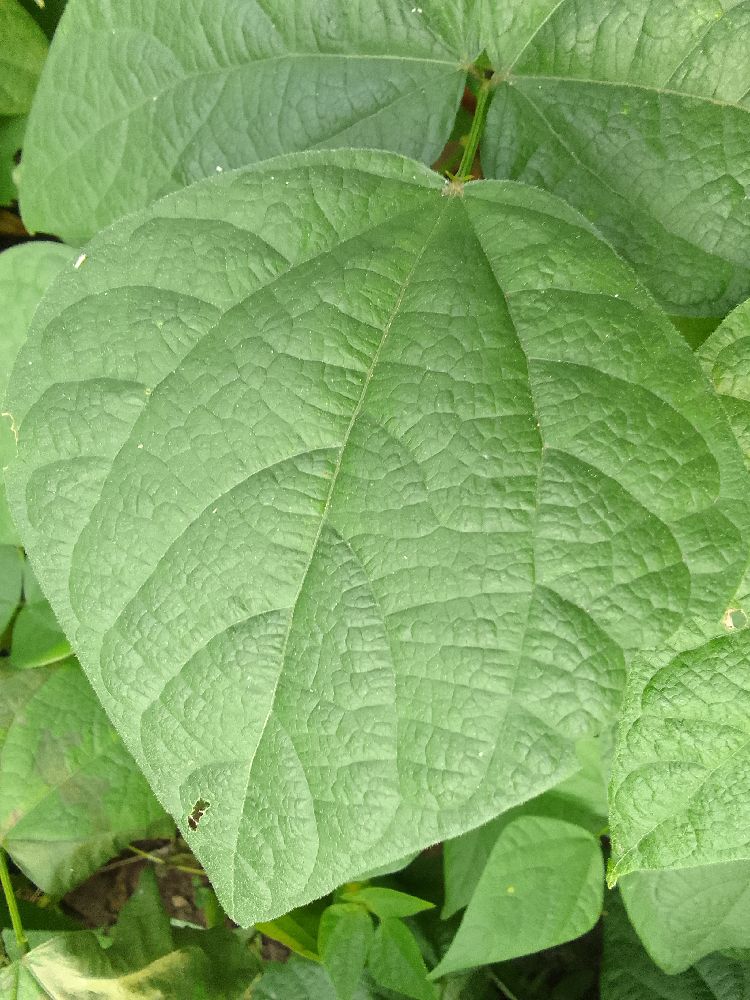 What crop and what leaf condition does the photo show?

common bean, healthy
